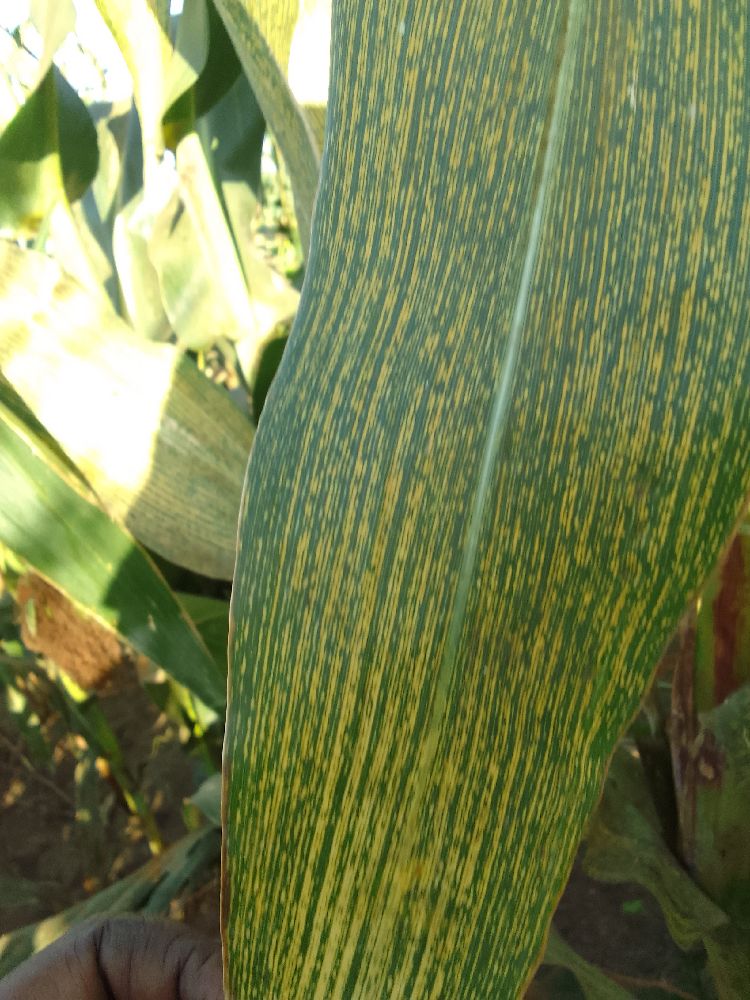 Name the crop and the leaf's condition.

maize, maize streak virus
